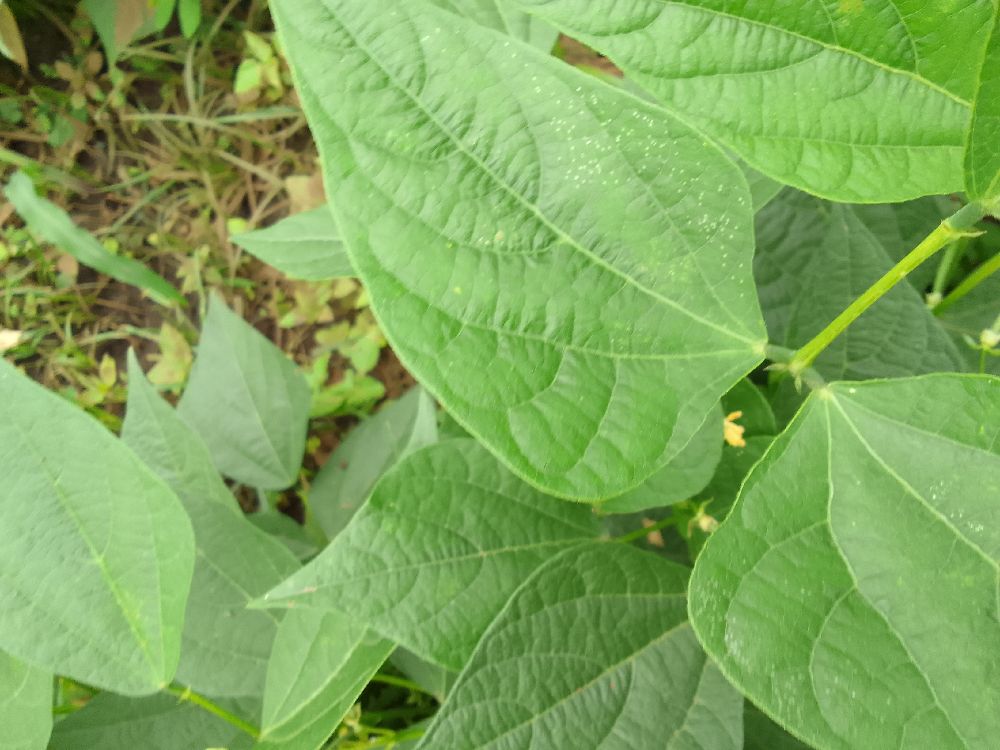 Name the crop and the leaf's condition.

common bean, healthy
